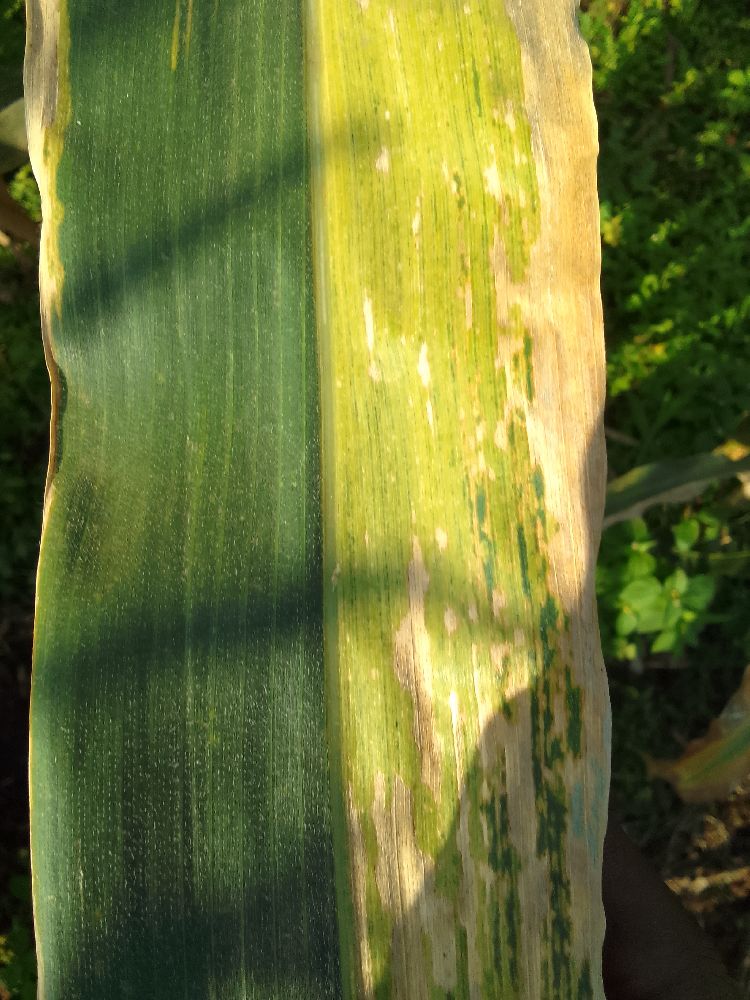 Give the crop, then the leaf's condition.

maize, maize lethal necrosis
